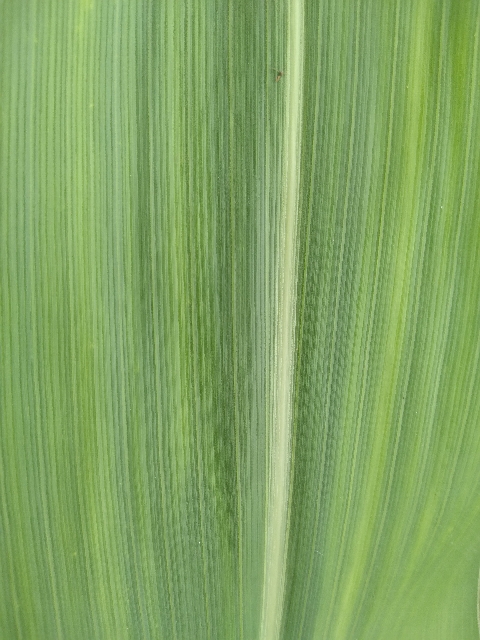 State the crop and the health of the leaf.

maize, healthy
